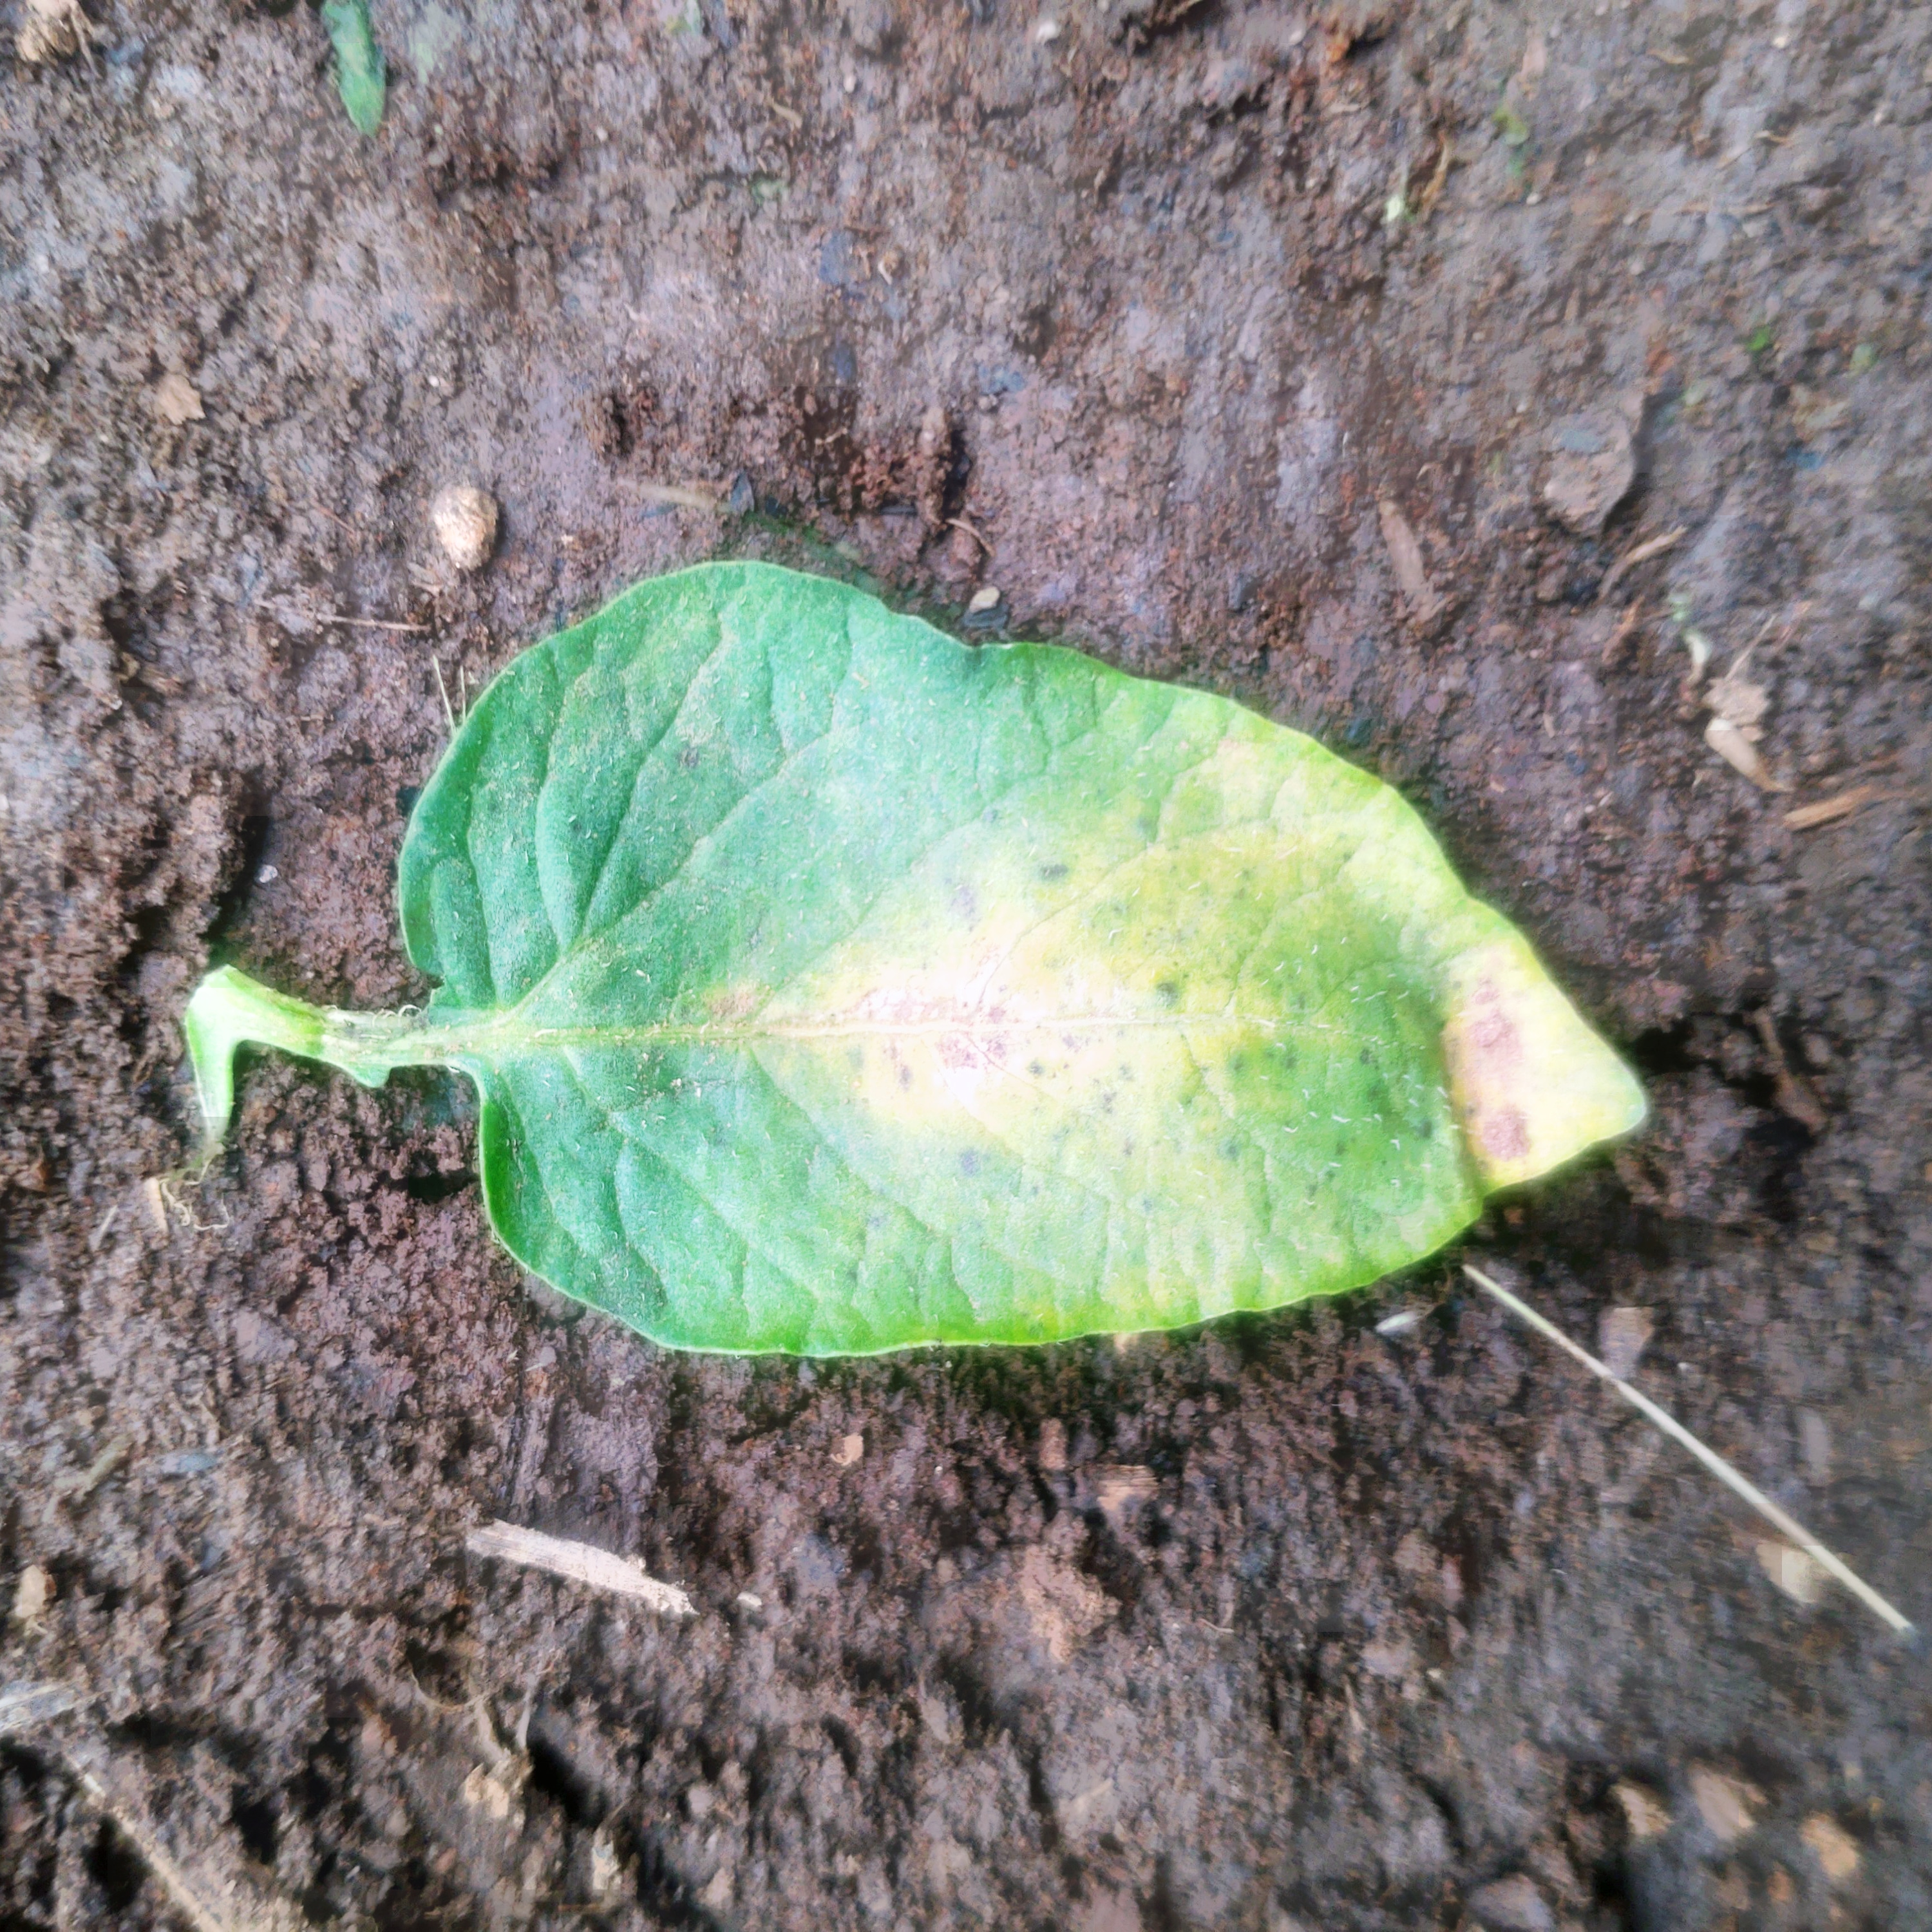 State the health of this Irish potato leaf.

late blight
